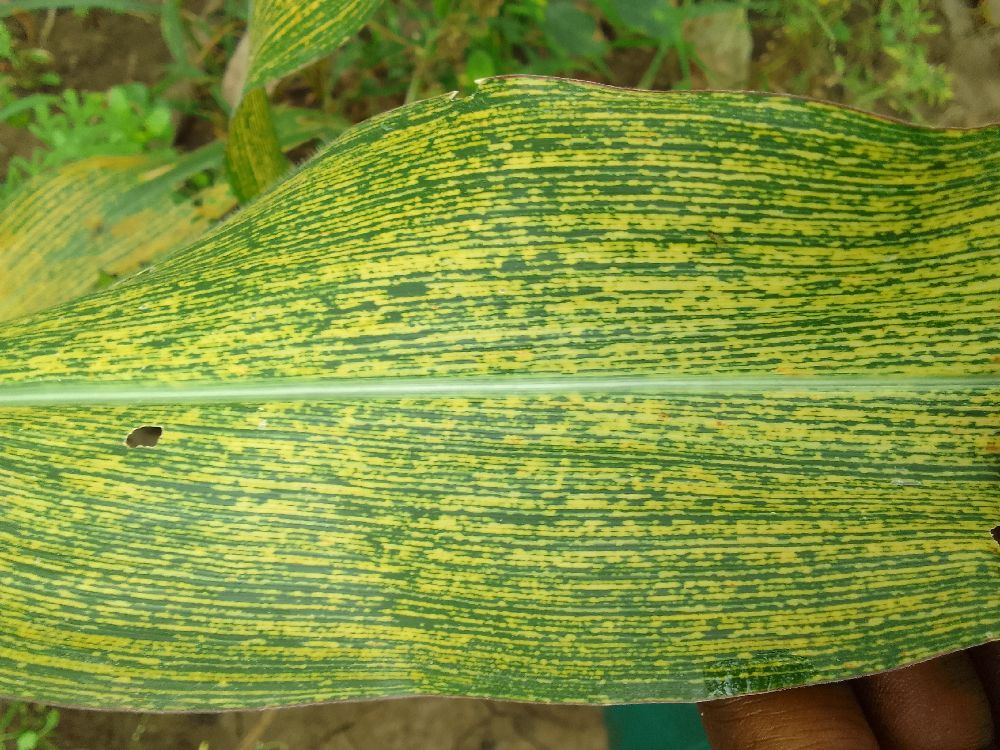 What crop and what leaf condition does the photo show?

maize, maize streak virus
